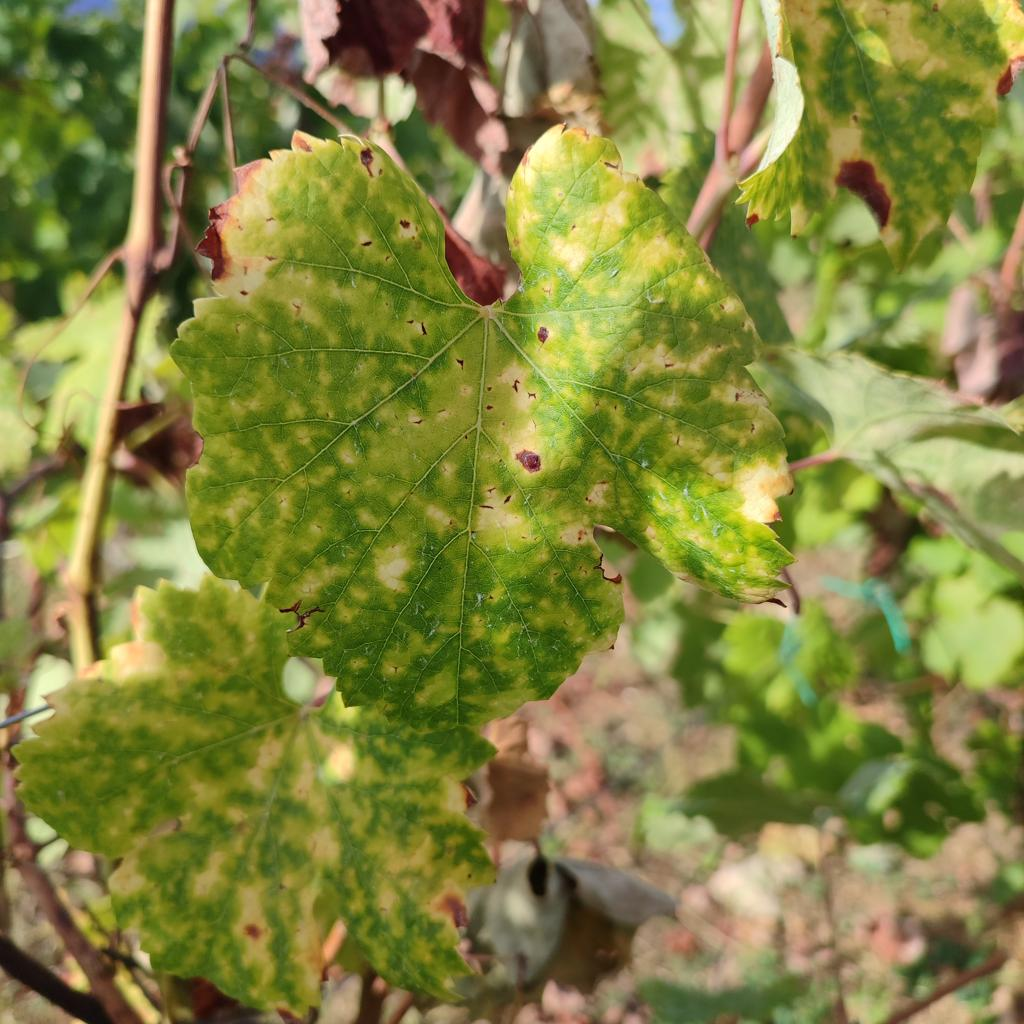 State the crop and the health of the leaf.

grapevine, esca complex
